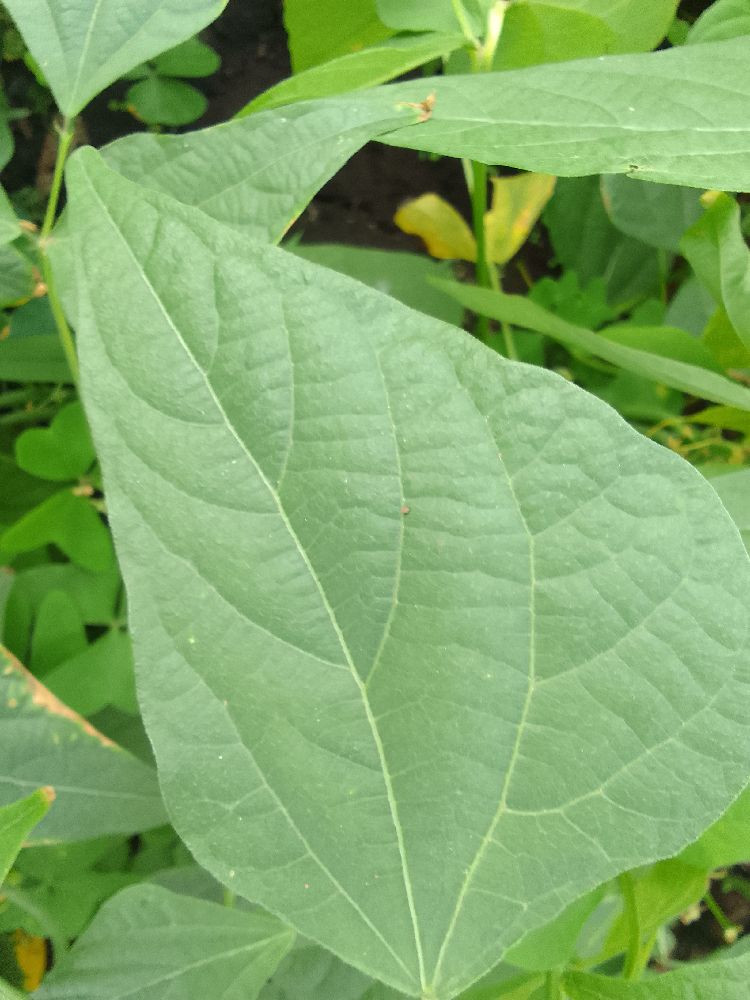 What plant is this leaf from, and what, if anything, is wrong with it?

common bean, healthy
